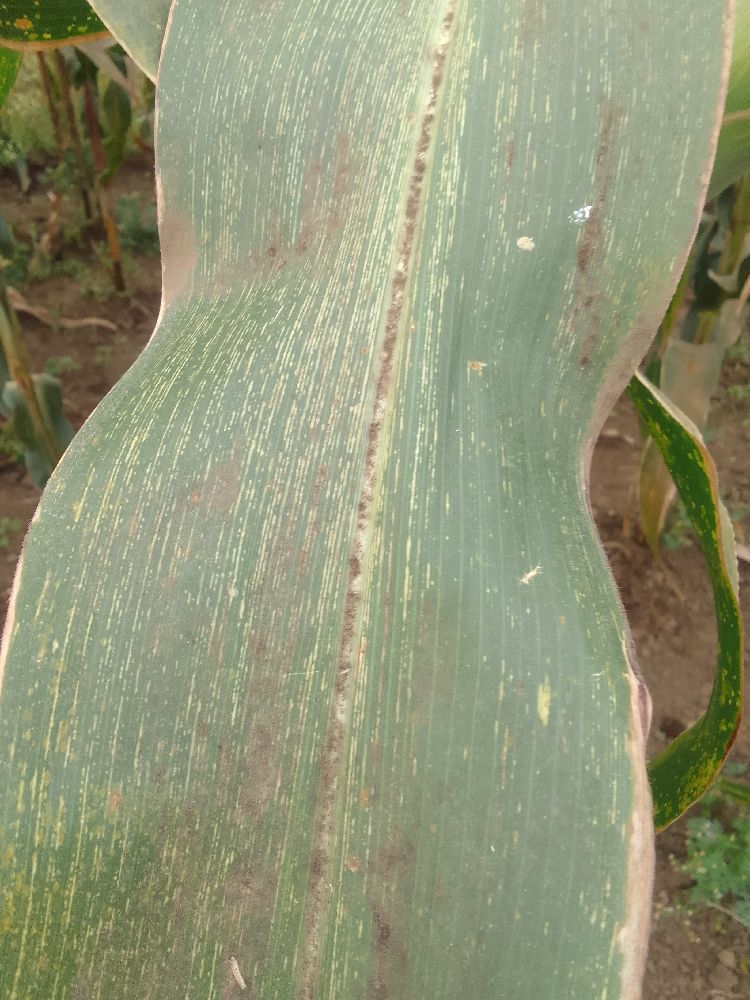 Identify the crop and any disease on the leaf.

maize, maize streak virus
